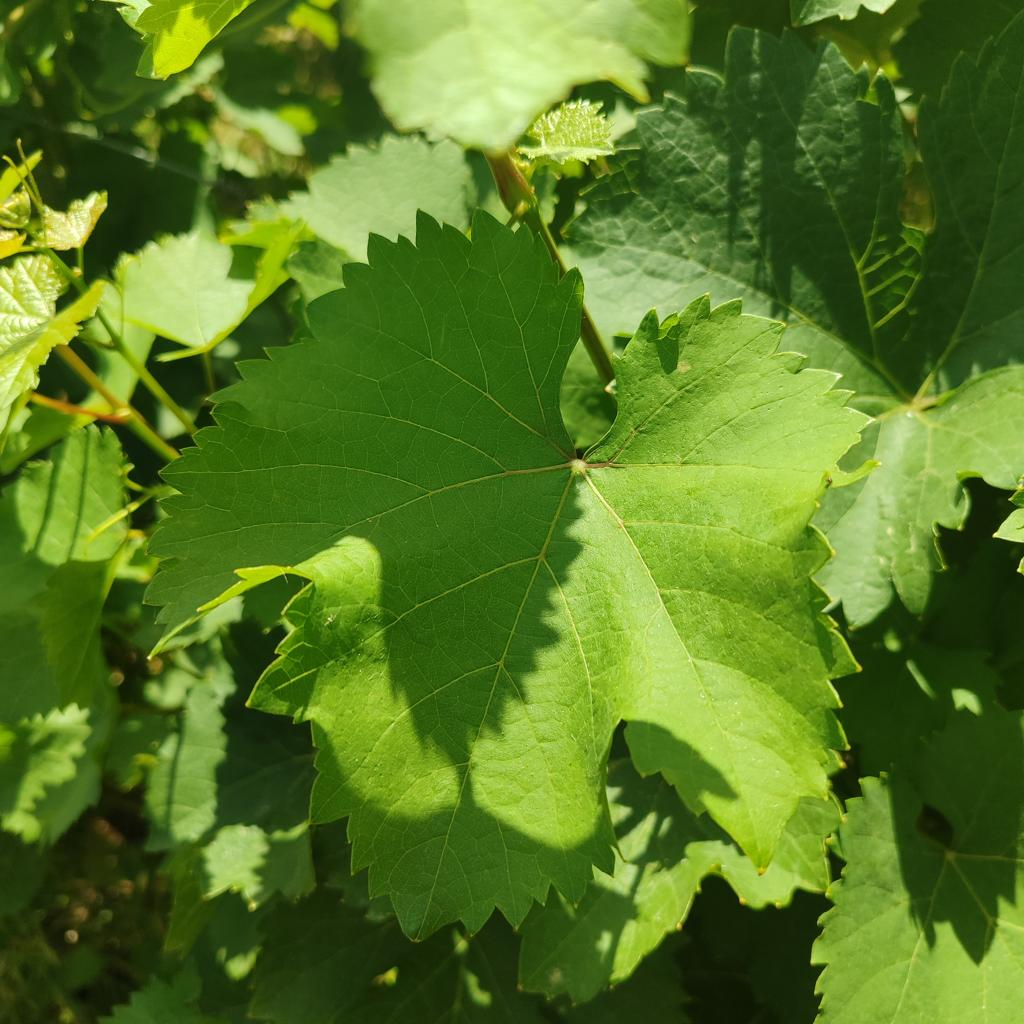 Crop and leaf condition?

grapevine, healthy
